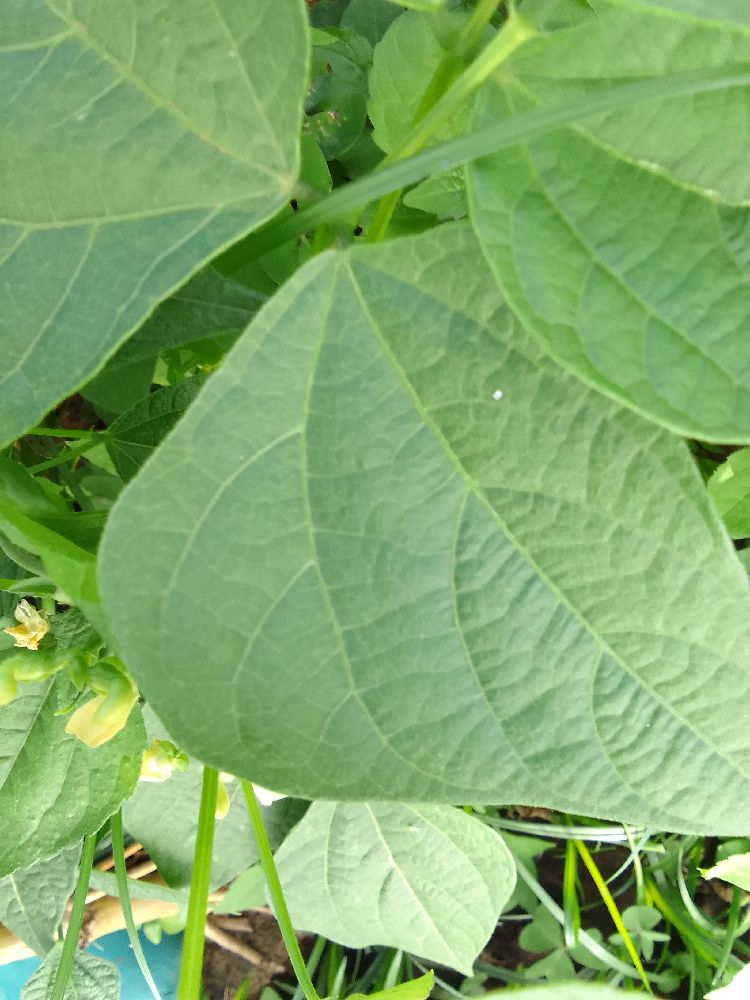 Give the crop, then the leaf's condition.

common bean, healthy
